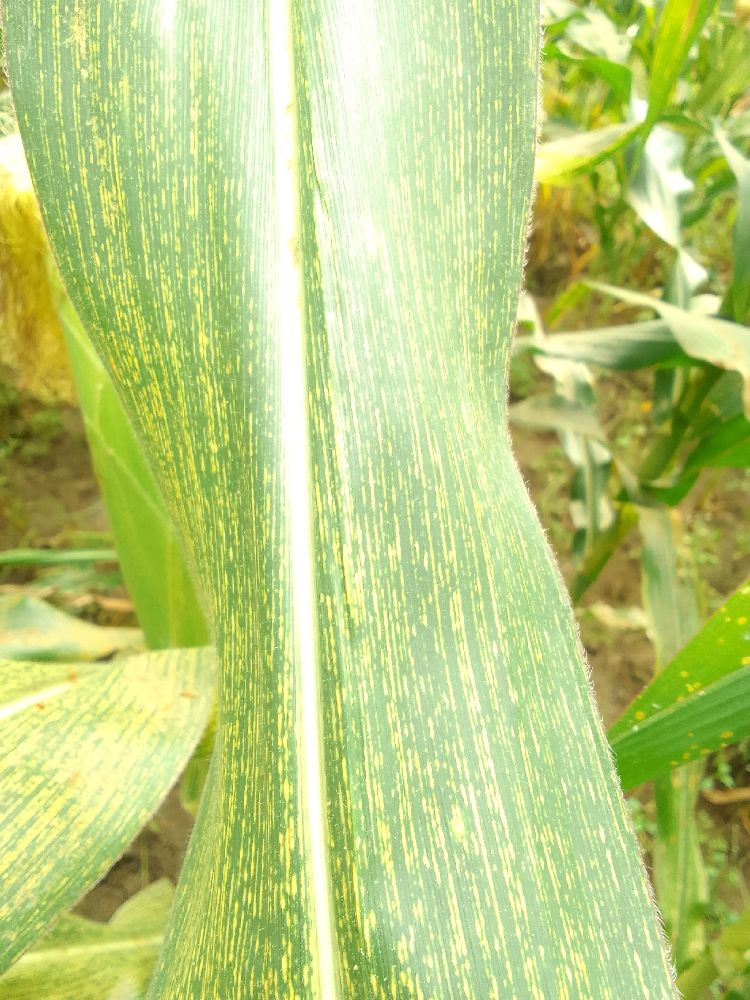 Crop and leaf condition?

maize, maize streak virus
